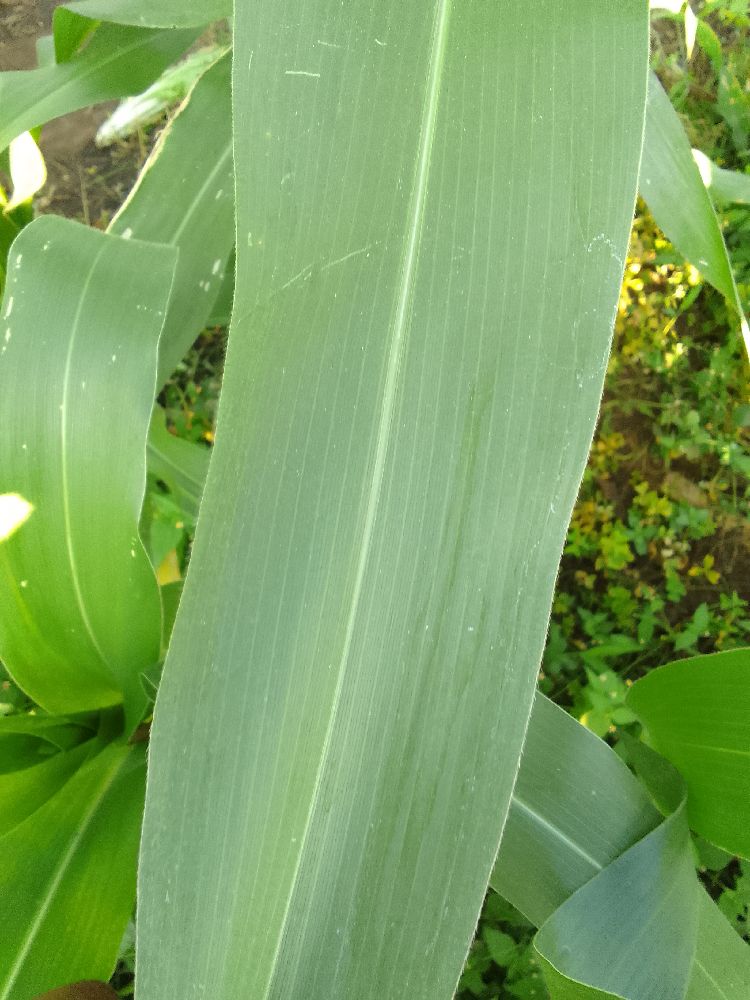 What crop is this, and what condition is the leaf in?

maize, healthy
